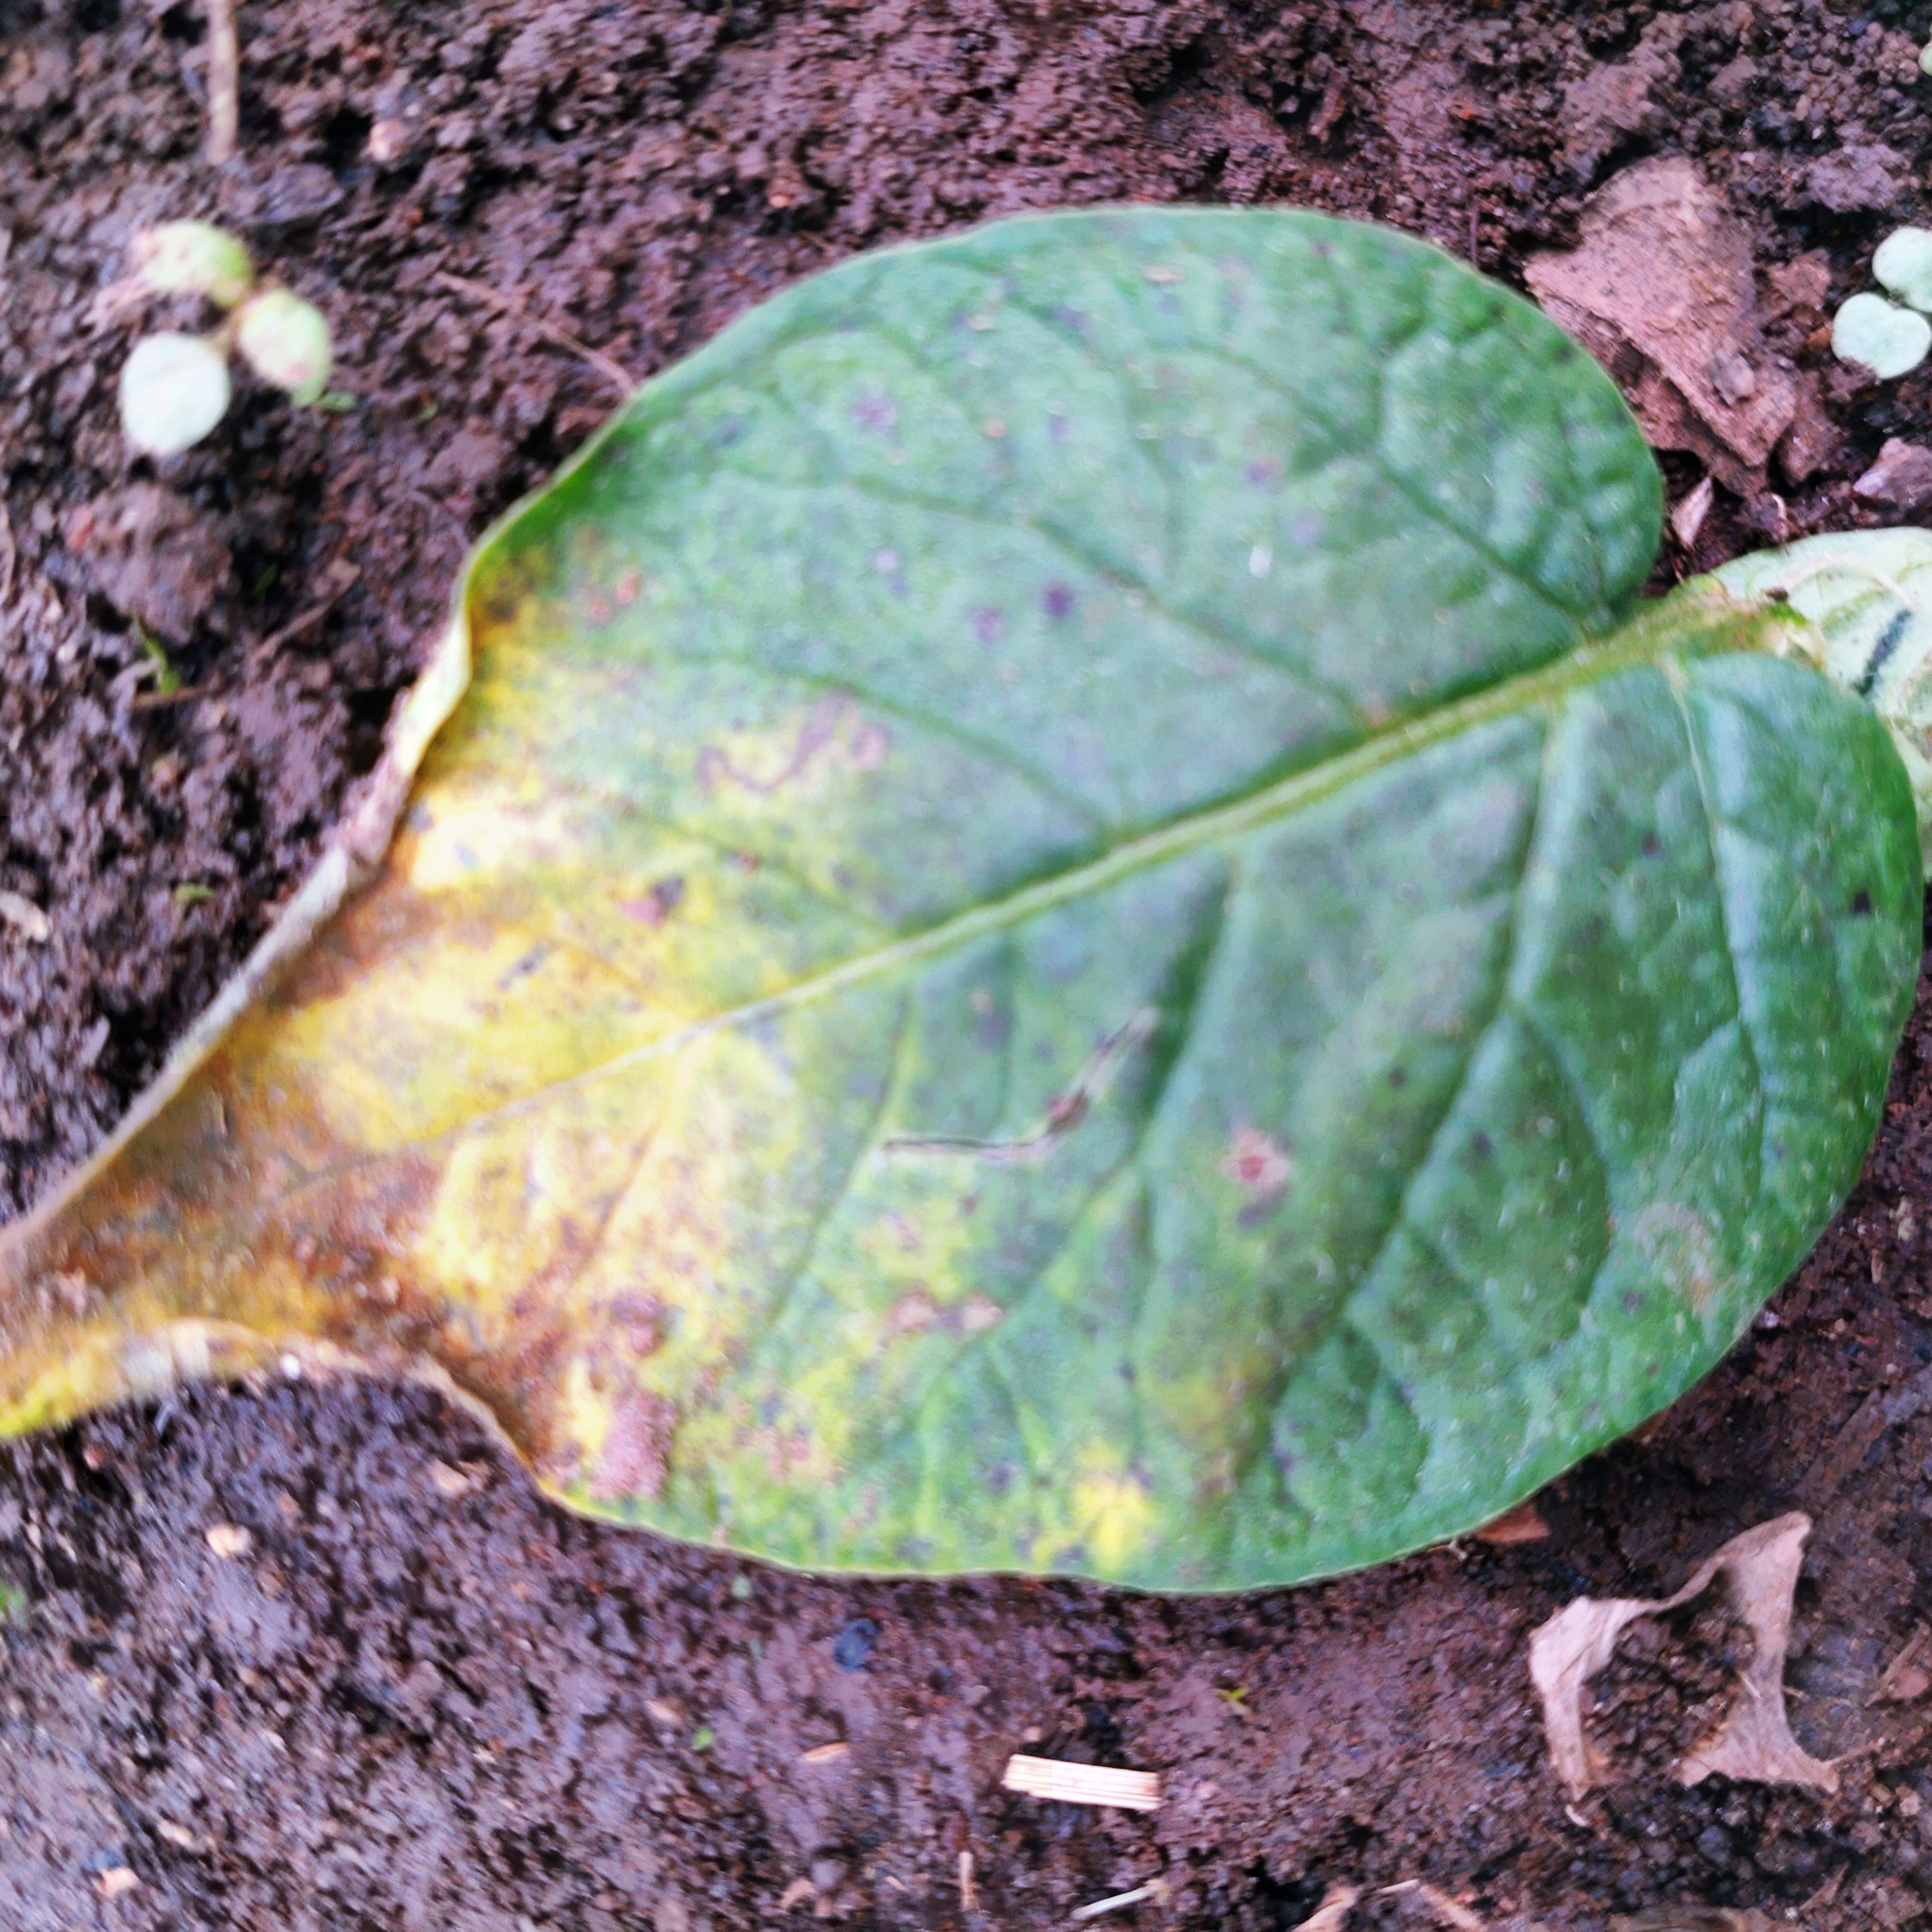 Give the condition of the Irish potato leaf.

late blight
